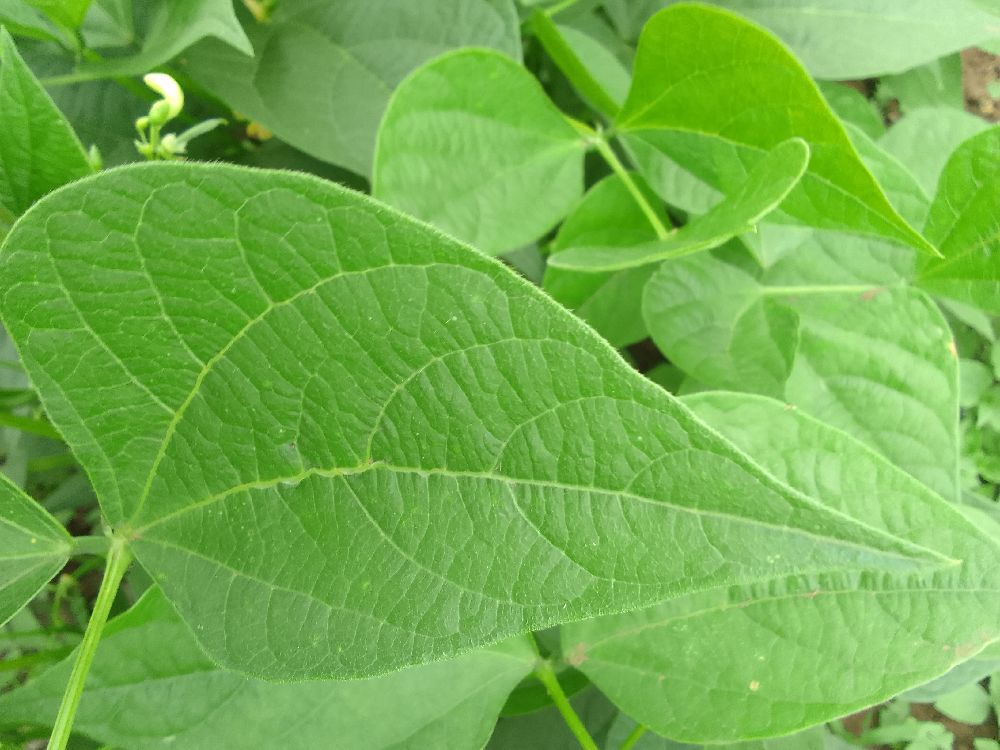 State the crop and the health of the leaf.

common bean, healthy
